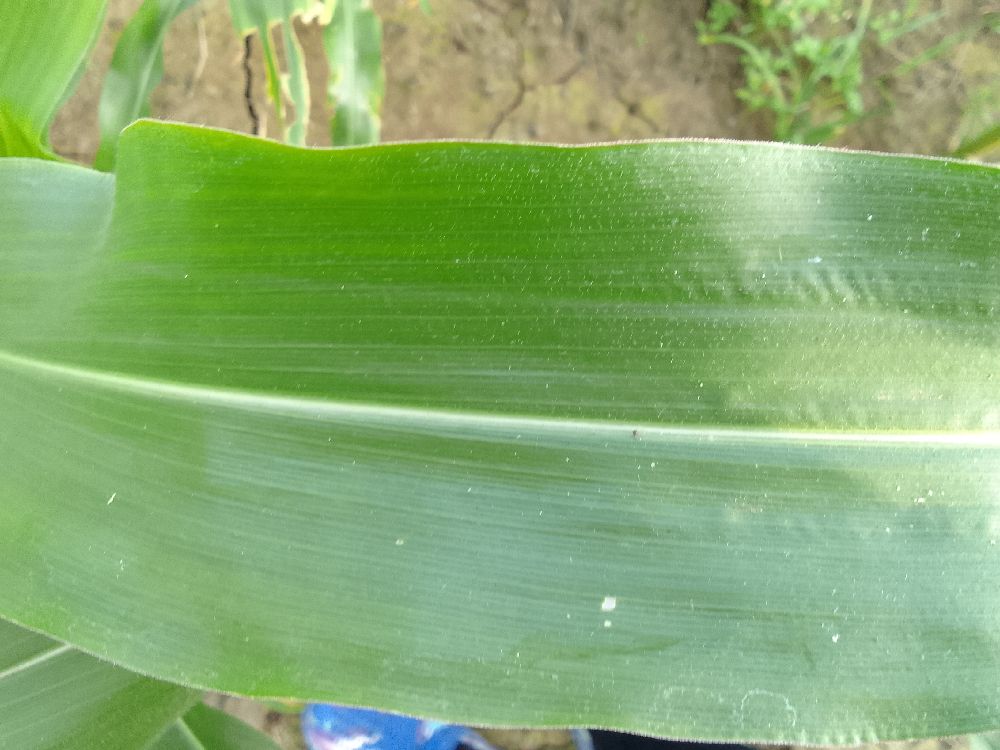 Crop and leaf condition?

maize, healthy
